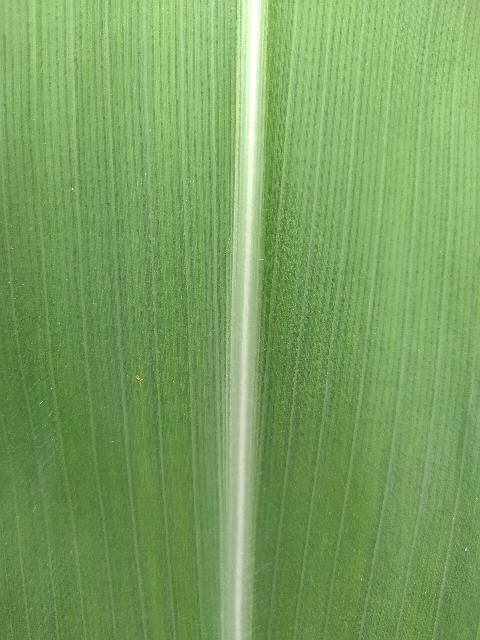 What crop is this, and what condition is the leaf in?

maize, healthy
